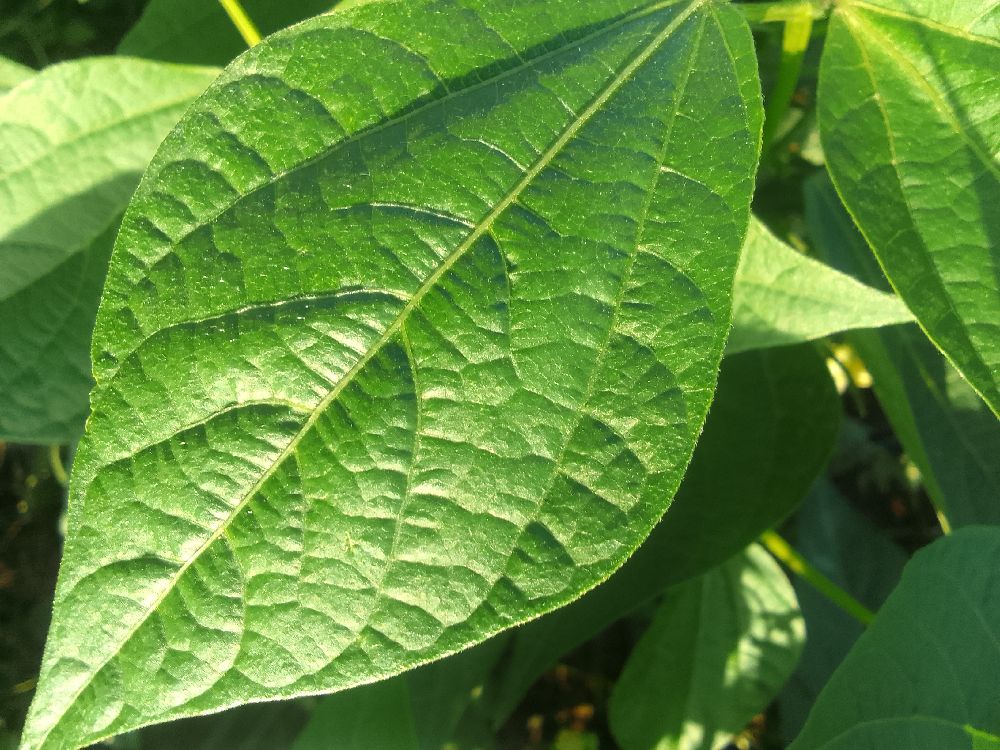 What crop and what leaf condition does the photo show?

common bean, healthy
